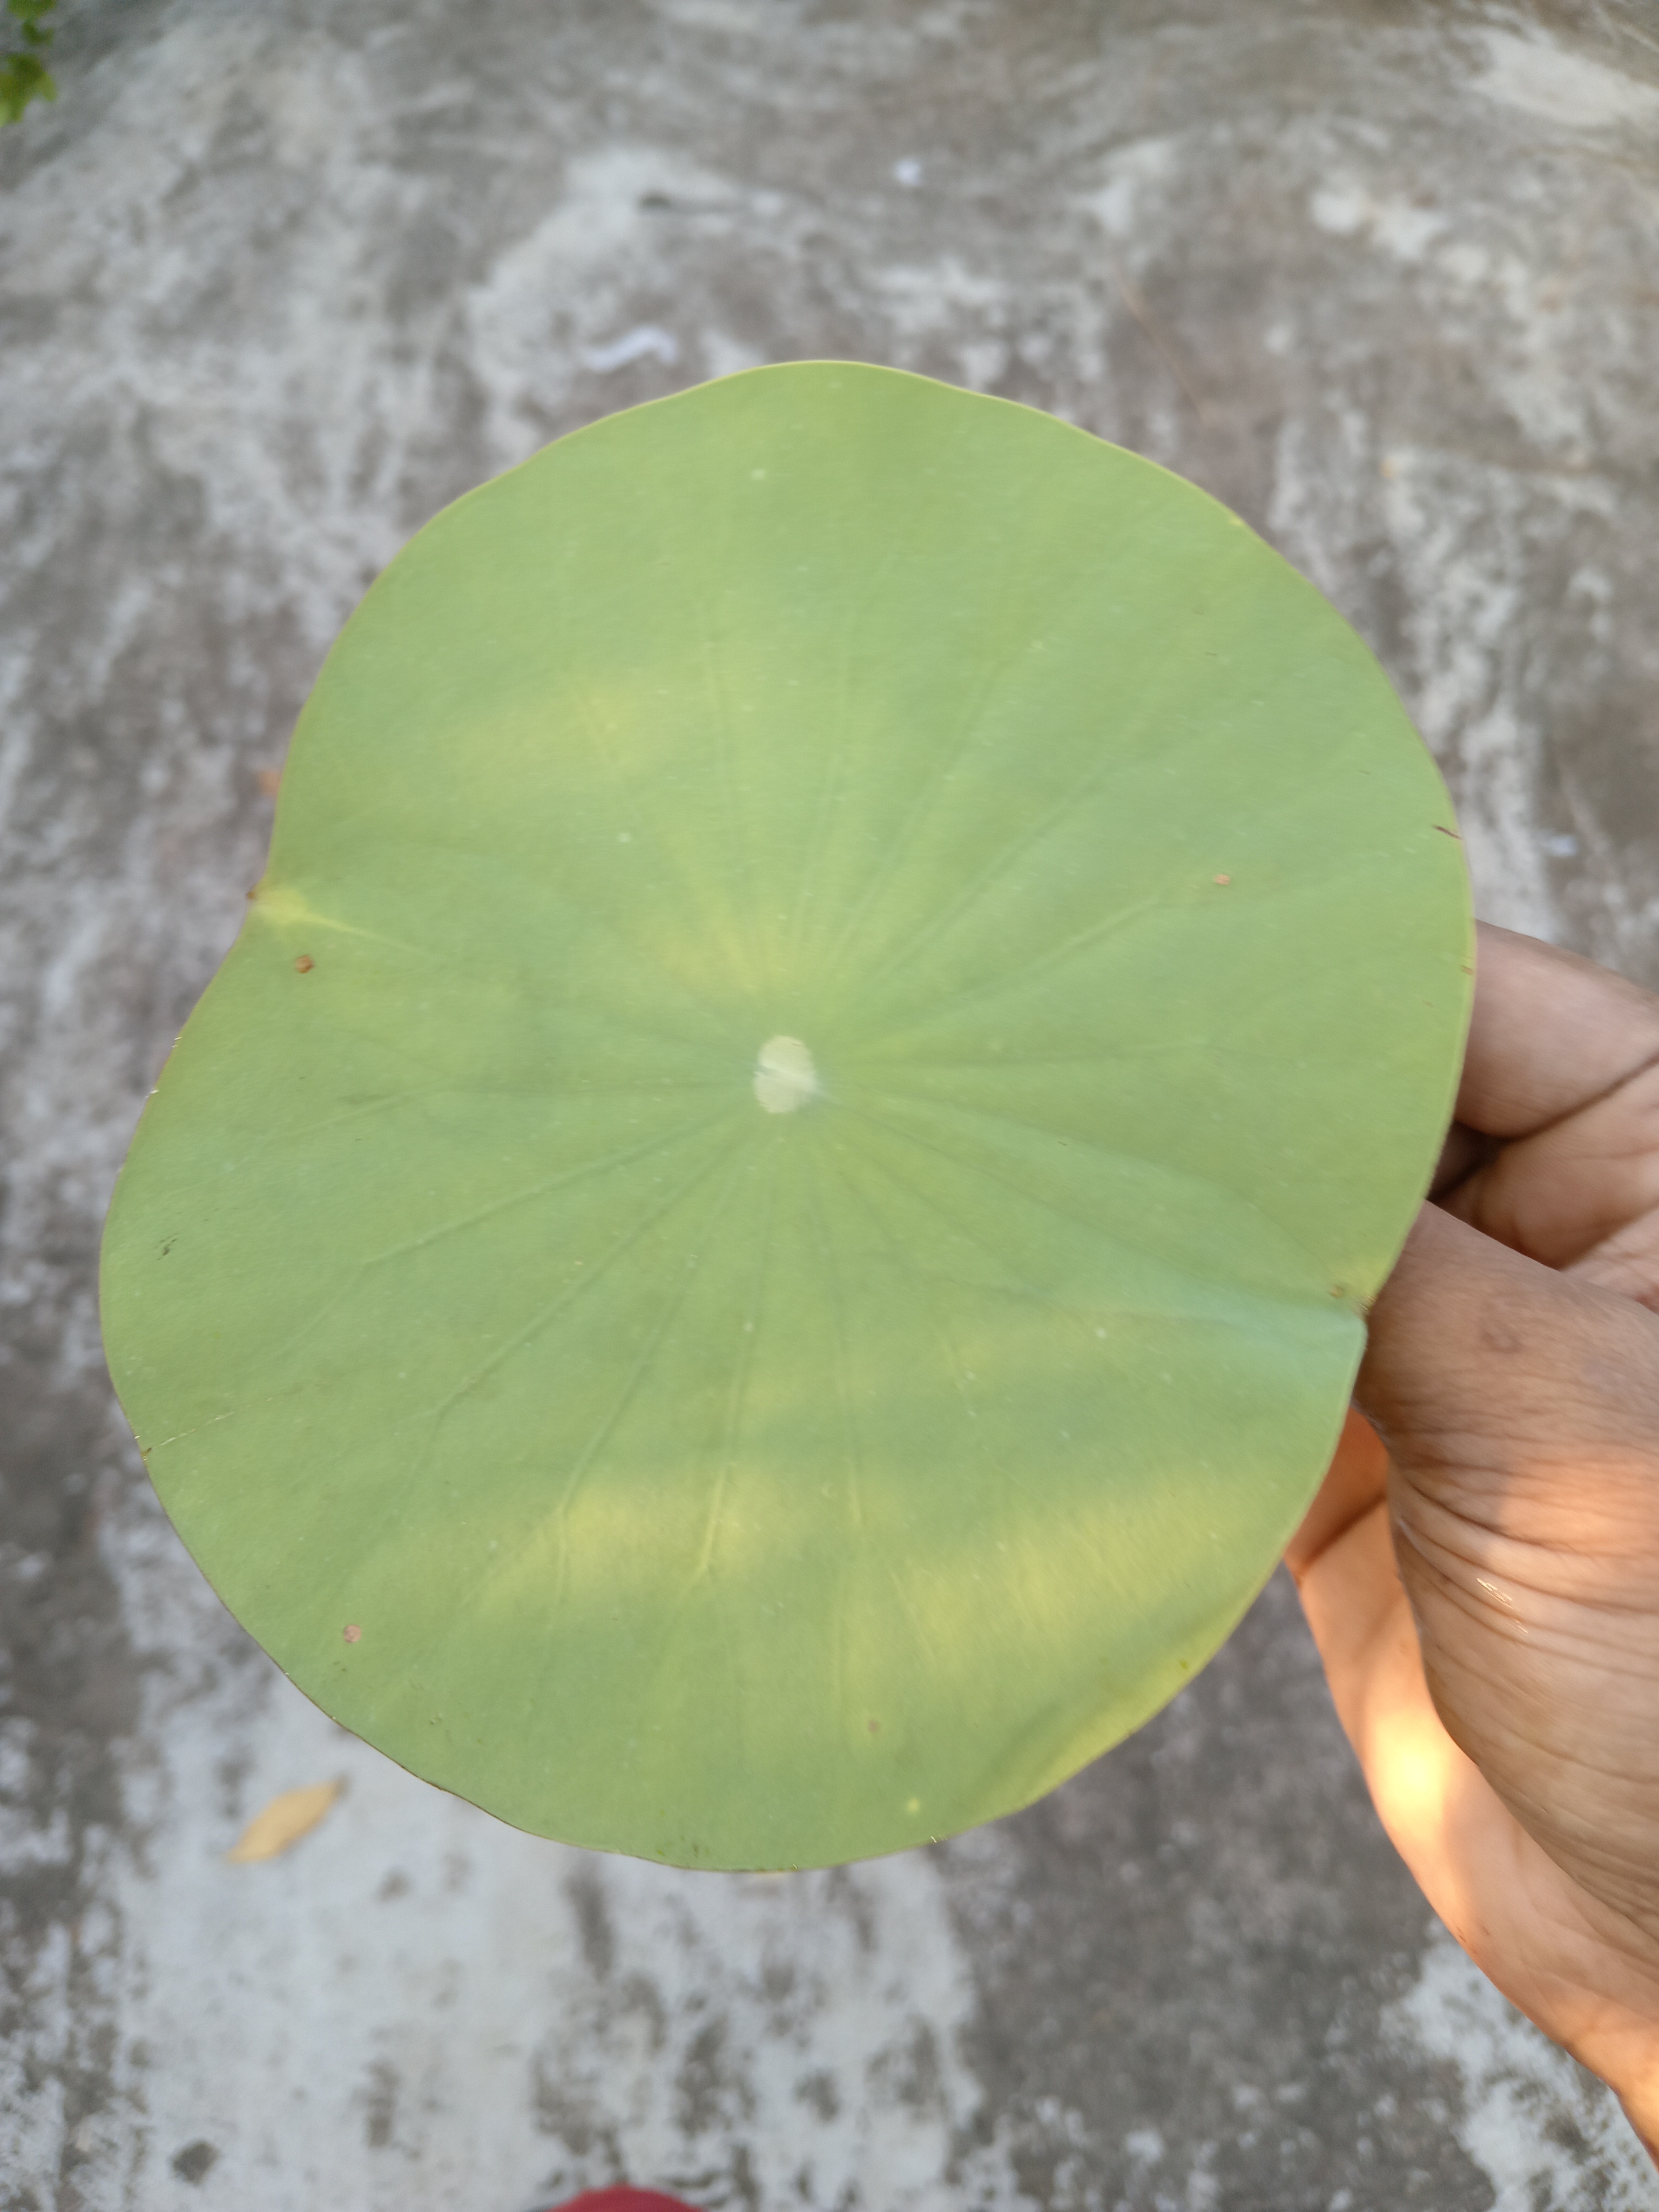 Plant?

lotus
